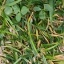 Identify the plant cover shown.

unstructured weed
